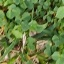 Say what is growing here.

unstructured weed
